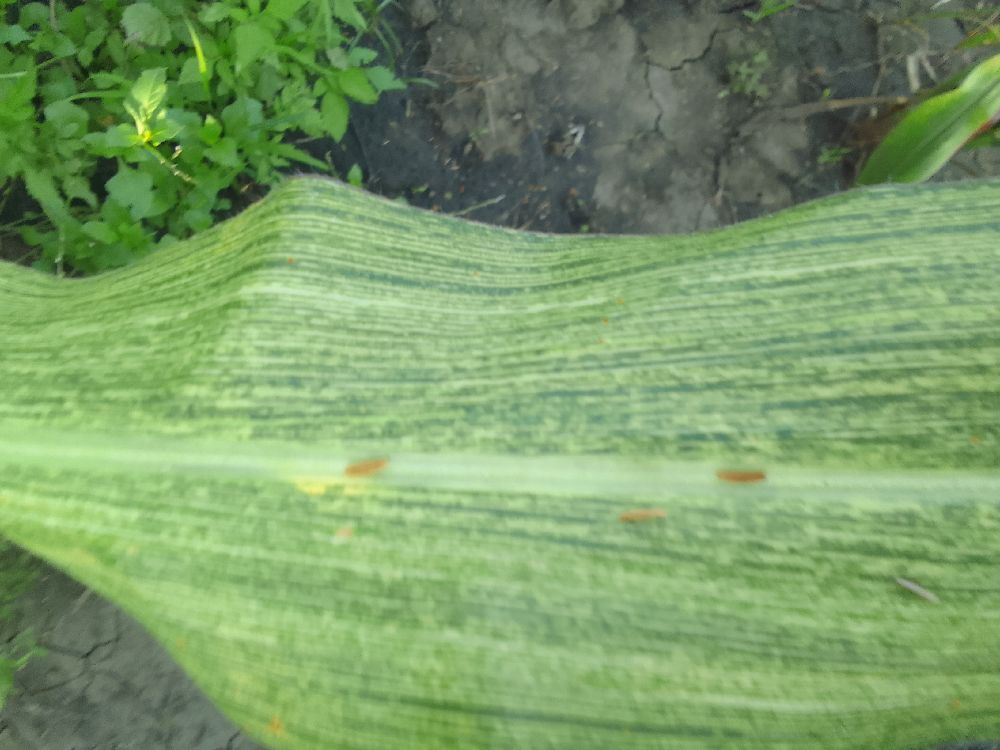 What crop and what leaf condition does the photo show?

maize, maize streak virus
